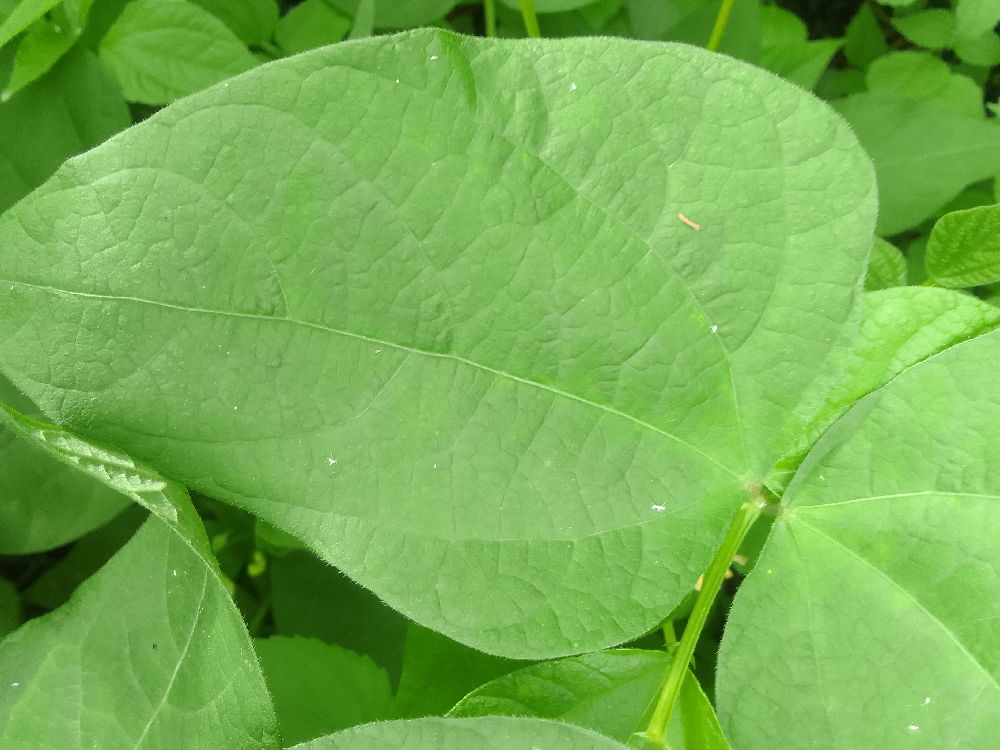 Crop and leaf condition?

common bean, healthy
